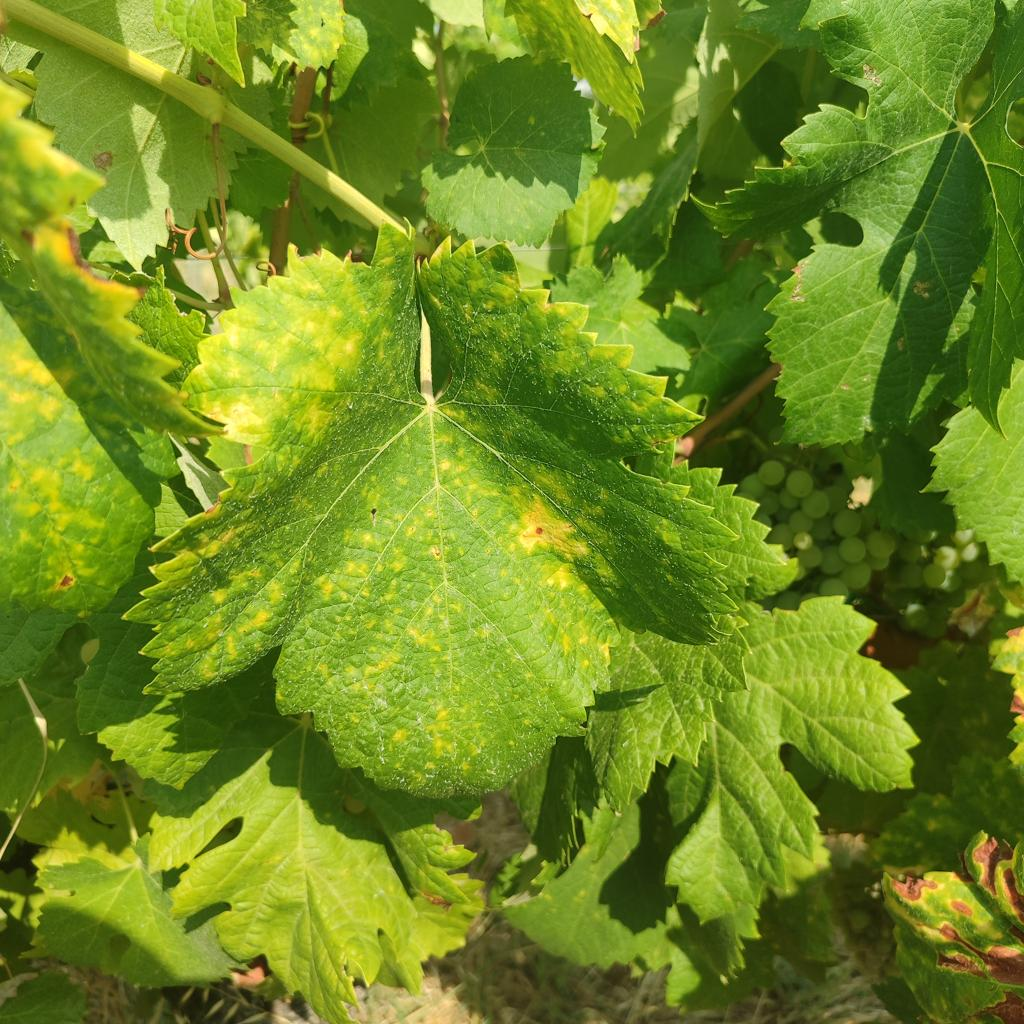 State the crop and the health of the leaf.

grapevine, esca complex
